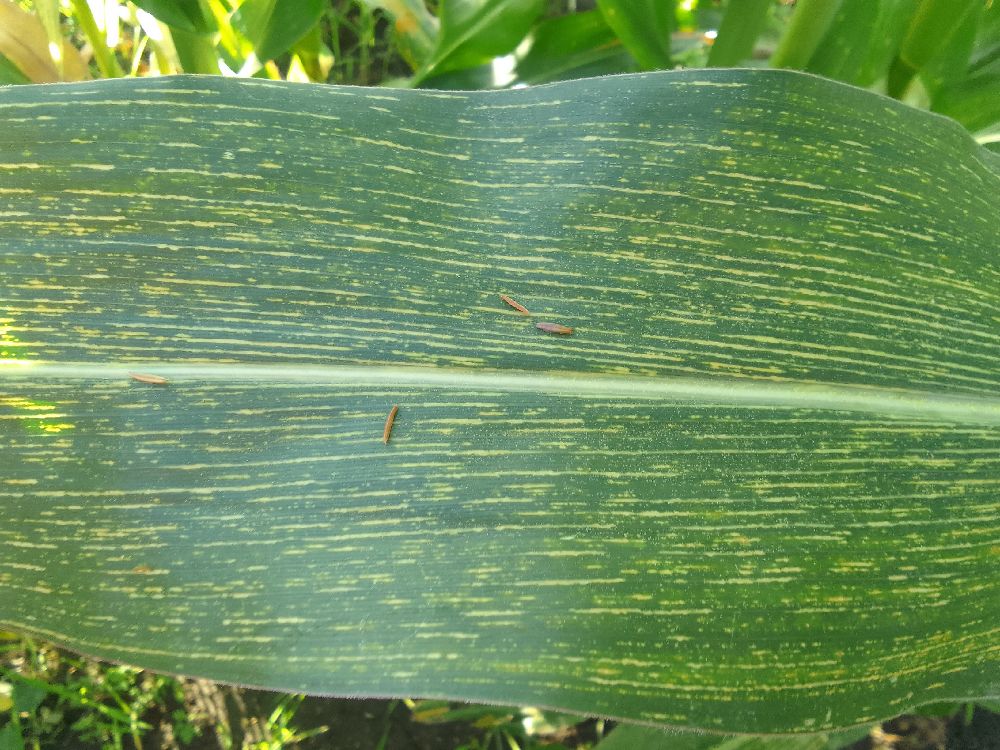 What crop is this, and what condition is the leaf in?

maize, maize streak virus
